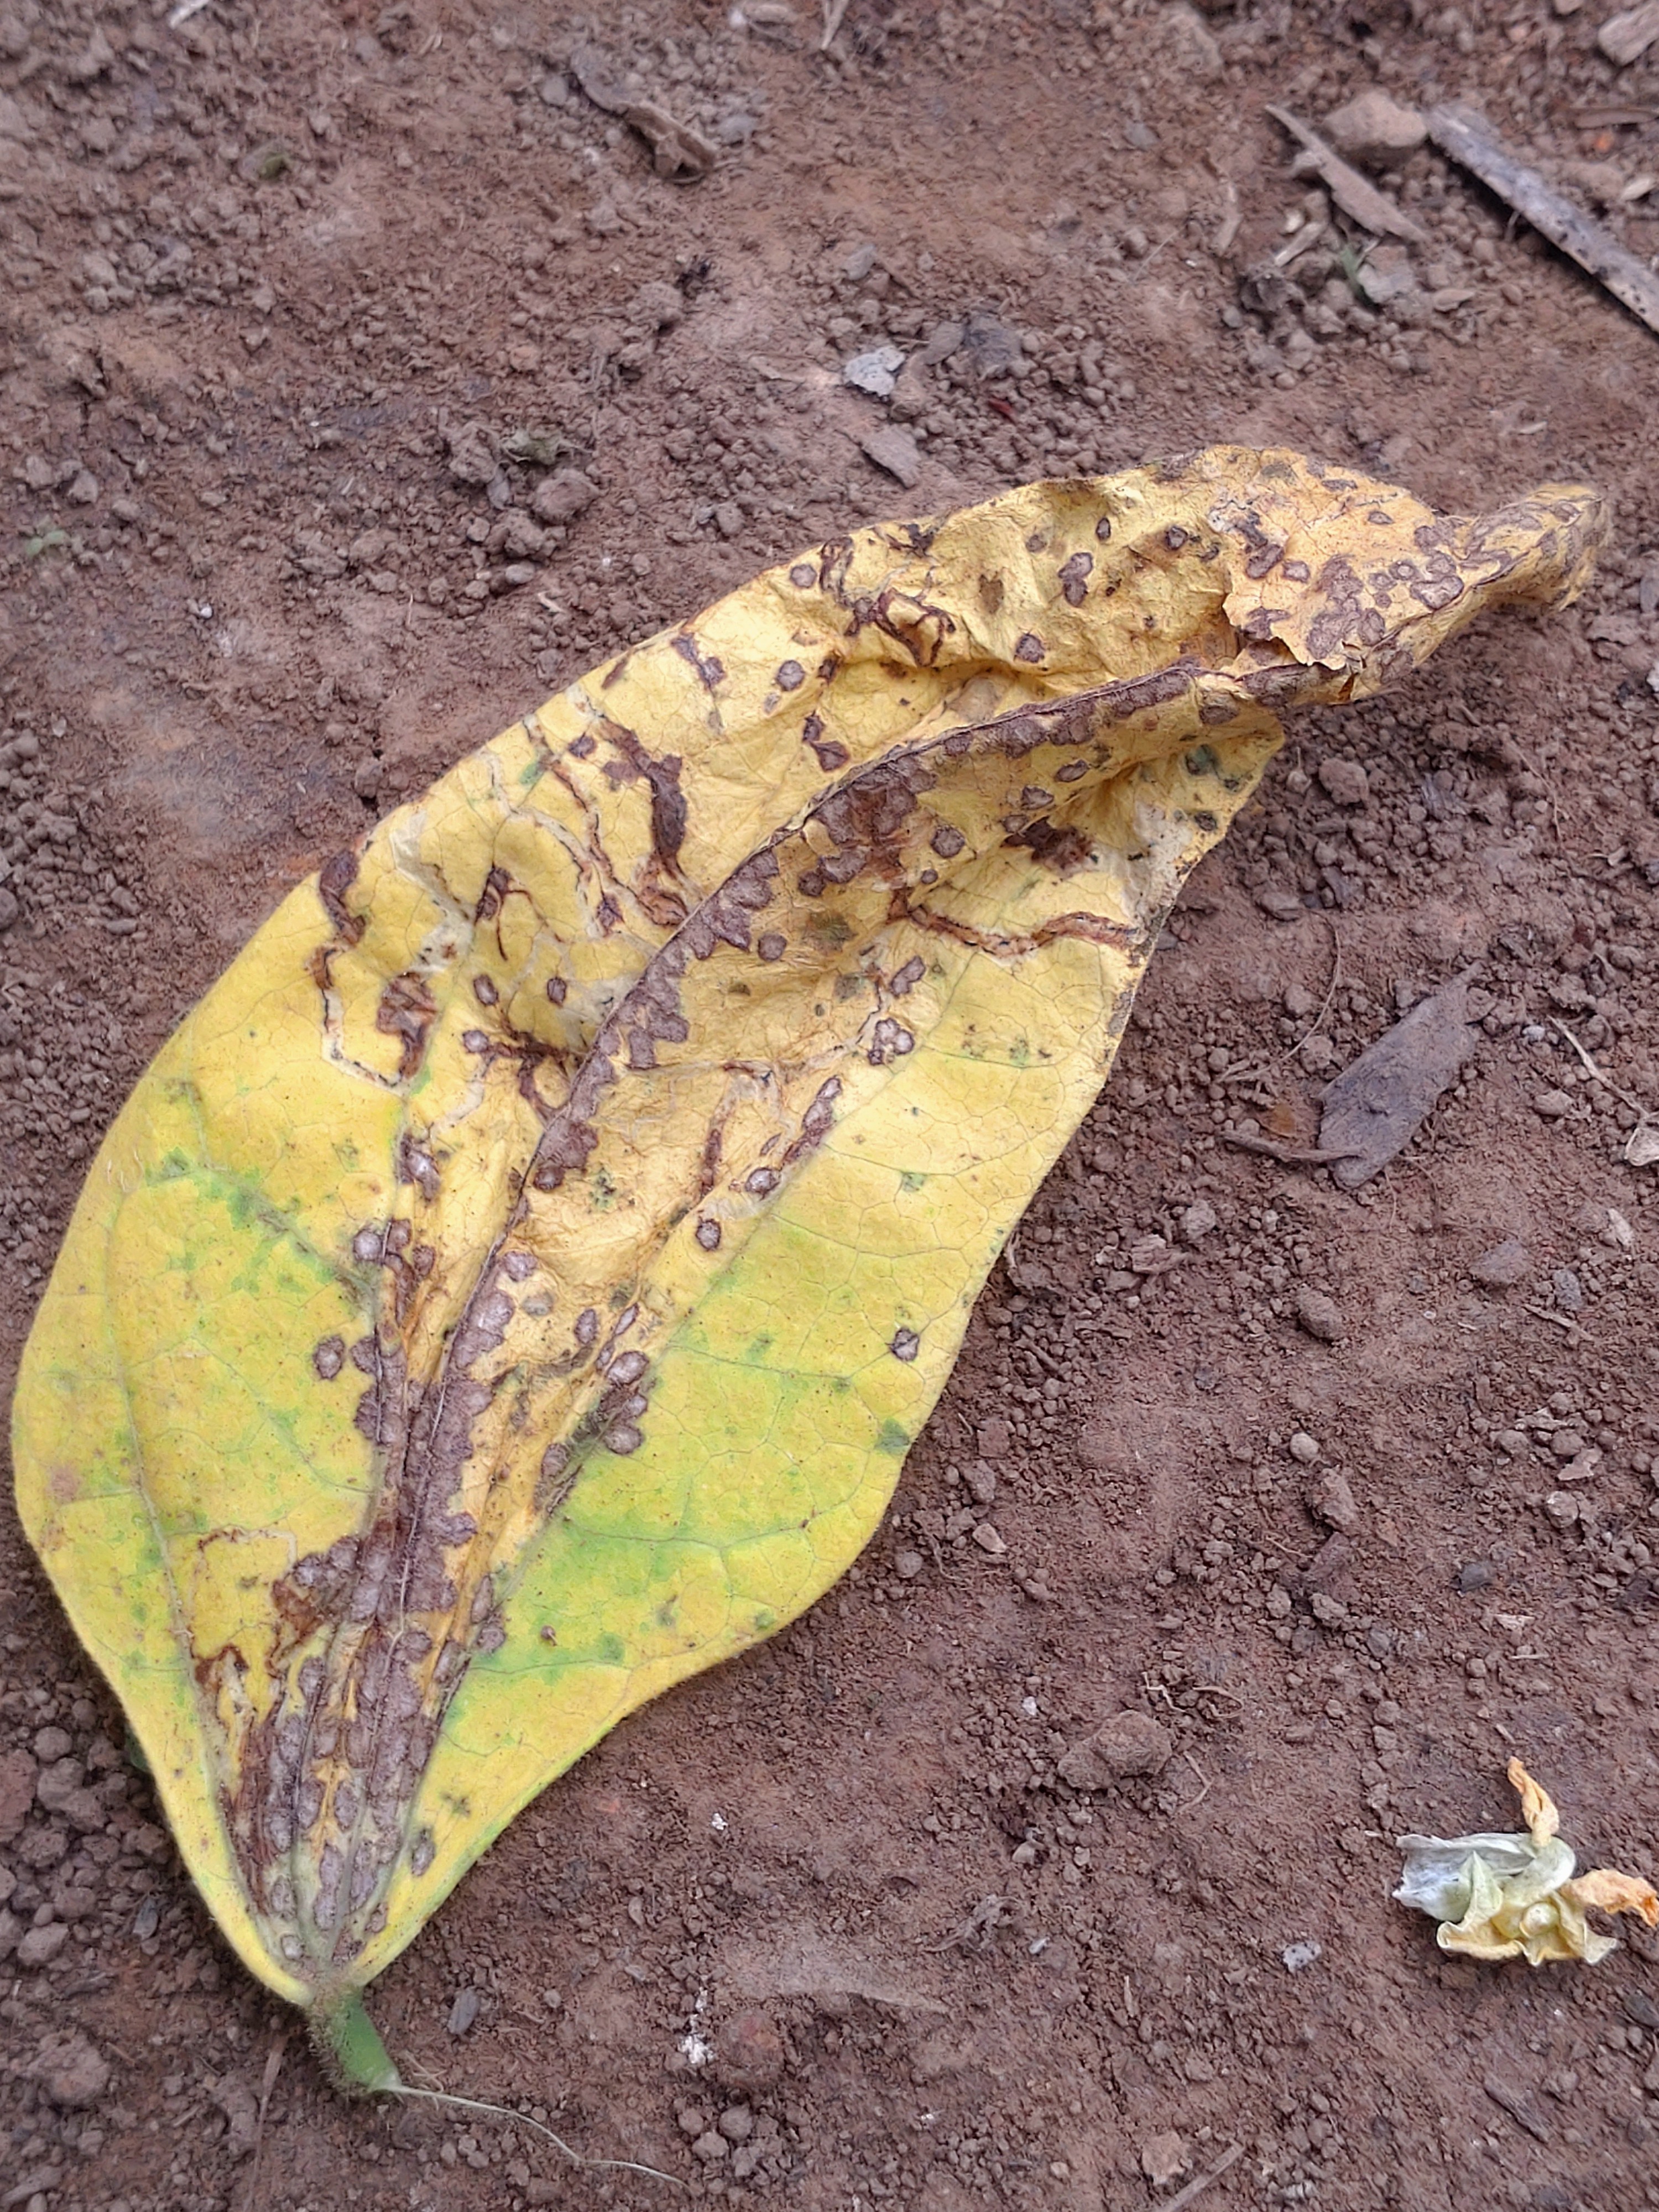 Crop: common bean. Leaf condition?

anthracnose
